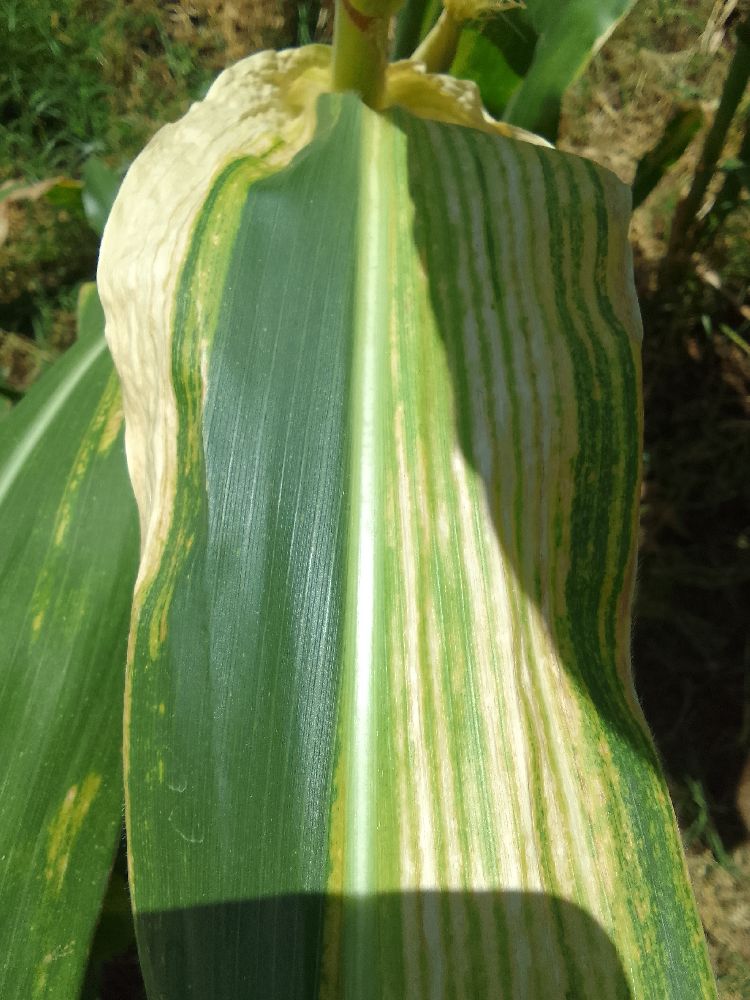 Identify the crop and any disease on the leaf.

maize, maize lethal necrosis
